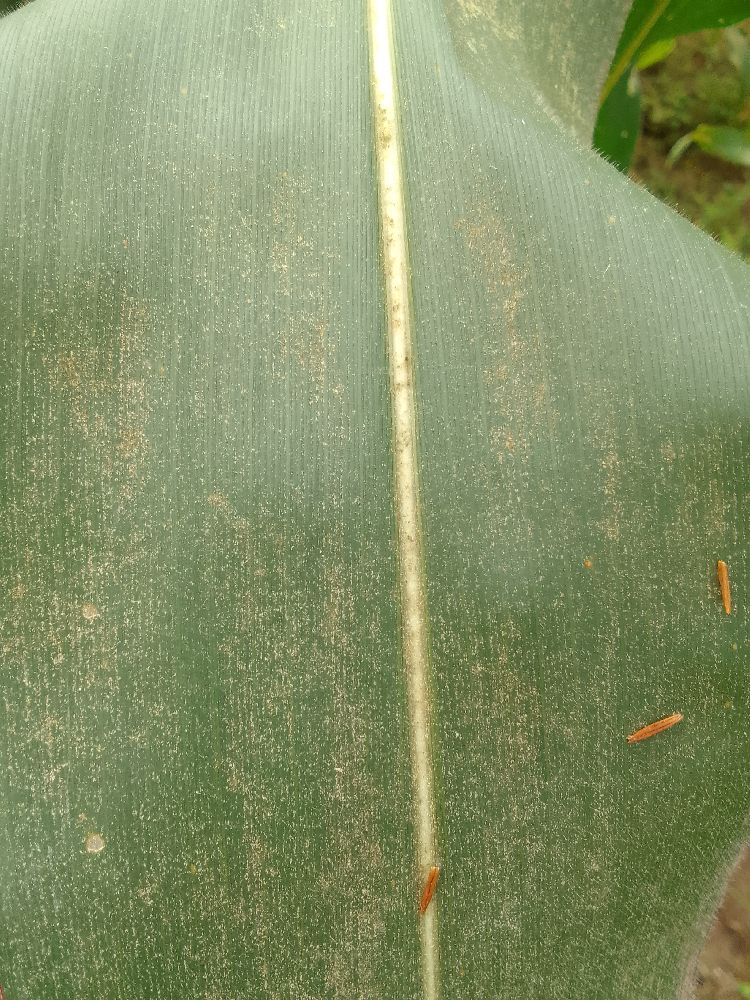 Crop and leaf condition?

maize, healthy
